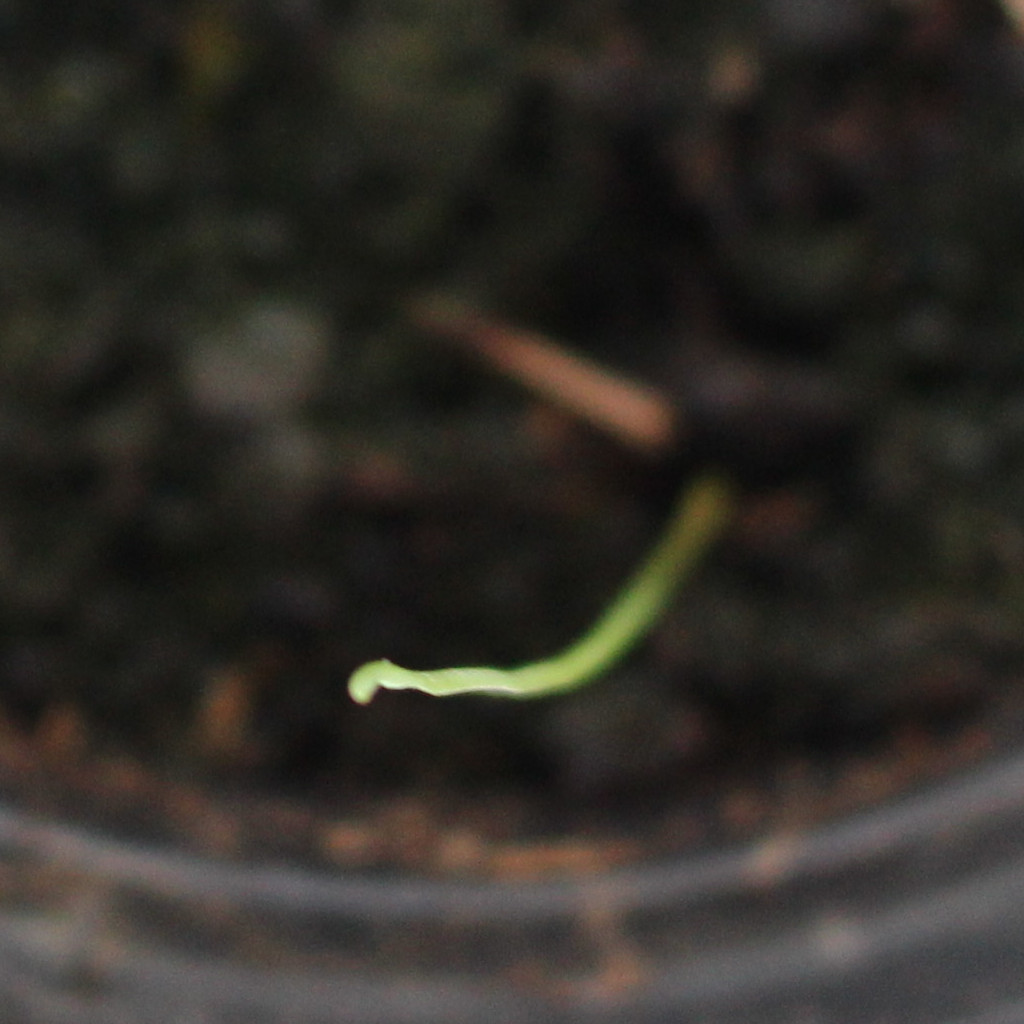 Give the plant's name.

Lolium multiflorum
